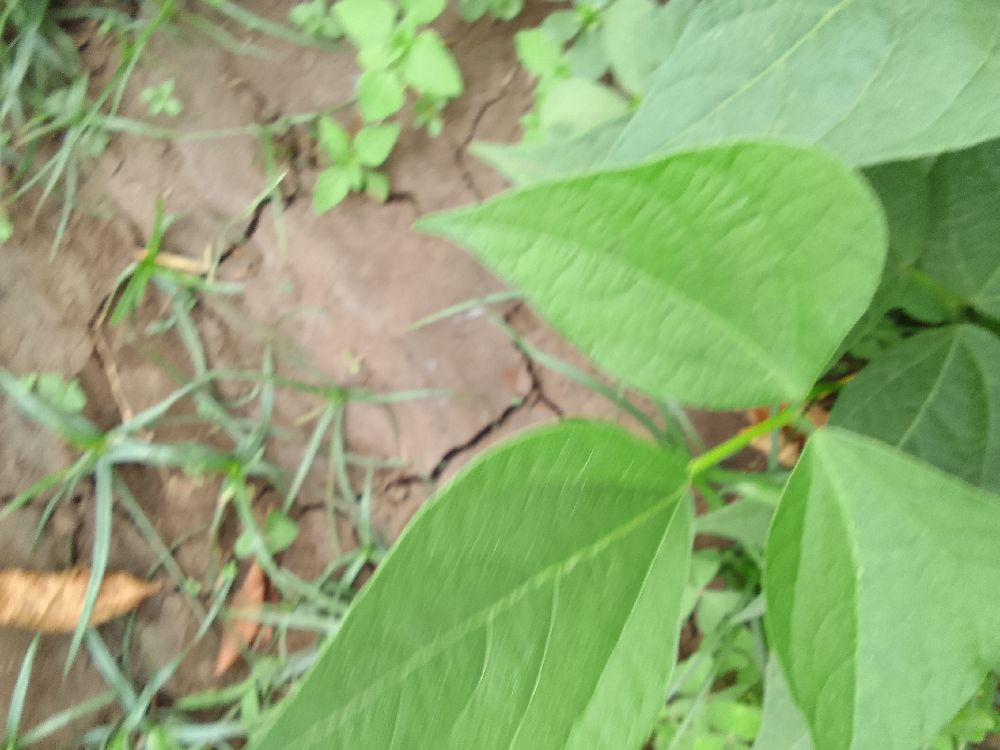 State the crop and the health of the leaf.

common bean, healthy
